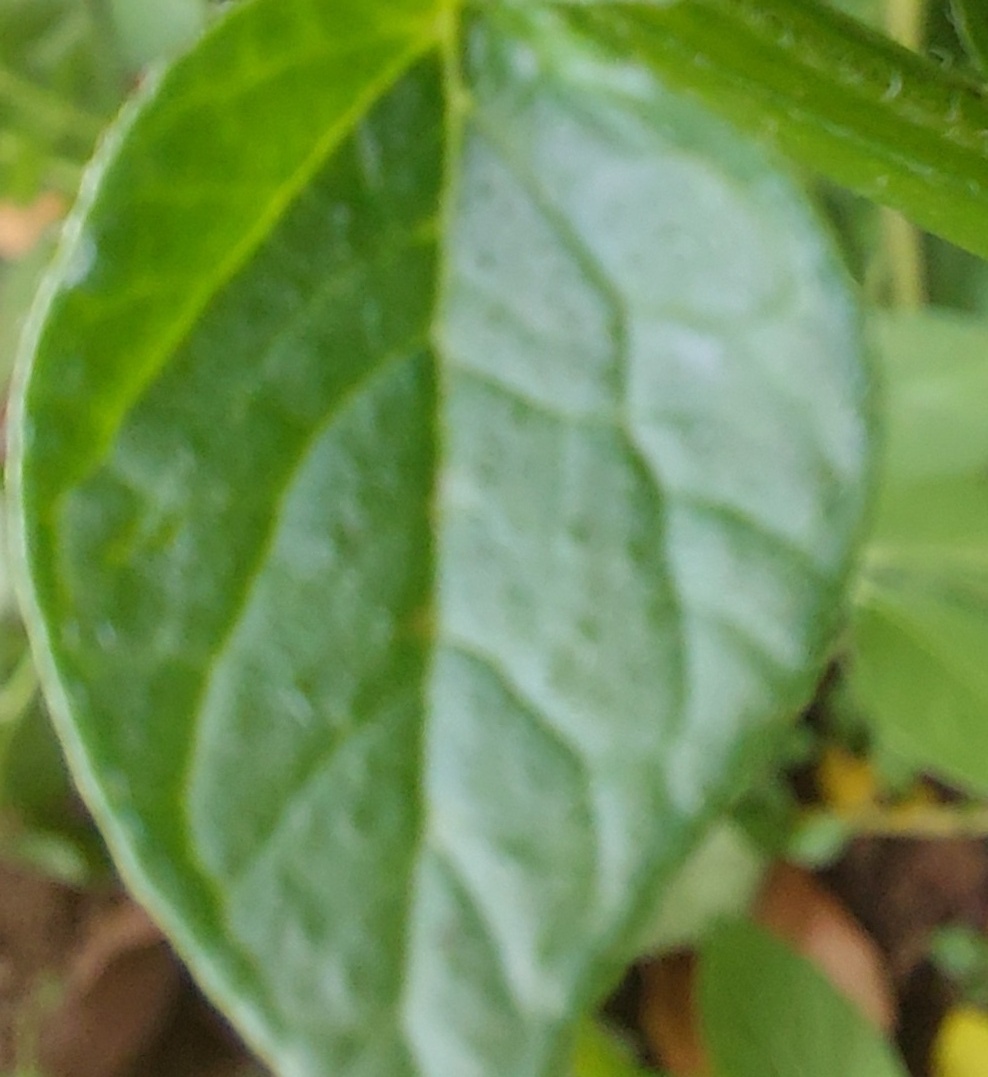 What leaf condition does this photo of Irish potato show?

healthy
